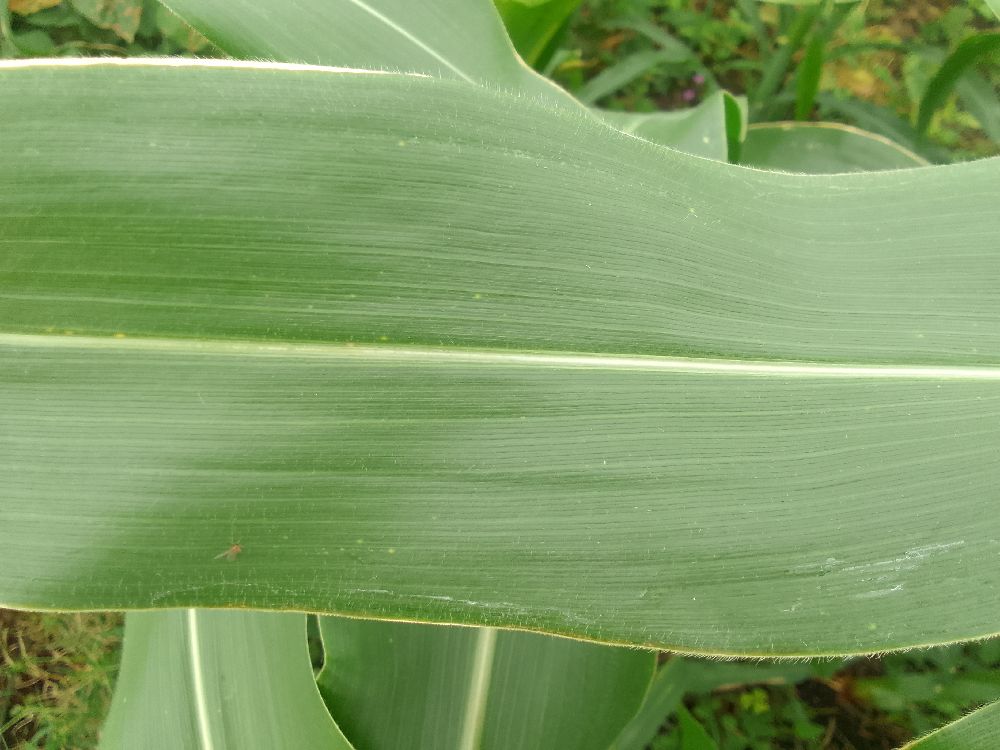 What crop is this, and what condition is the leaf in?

maize, healthy
